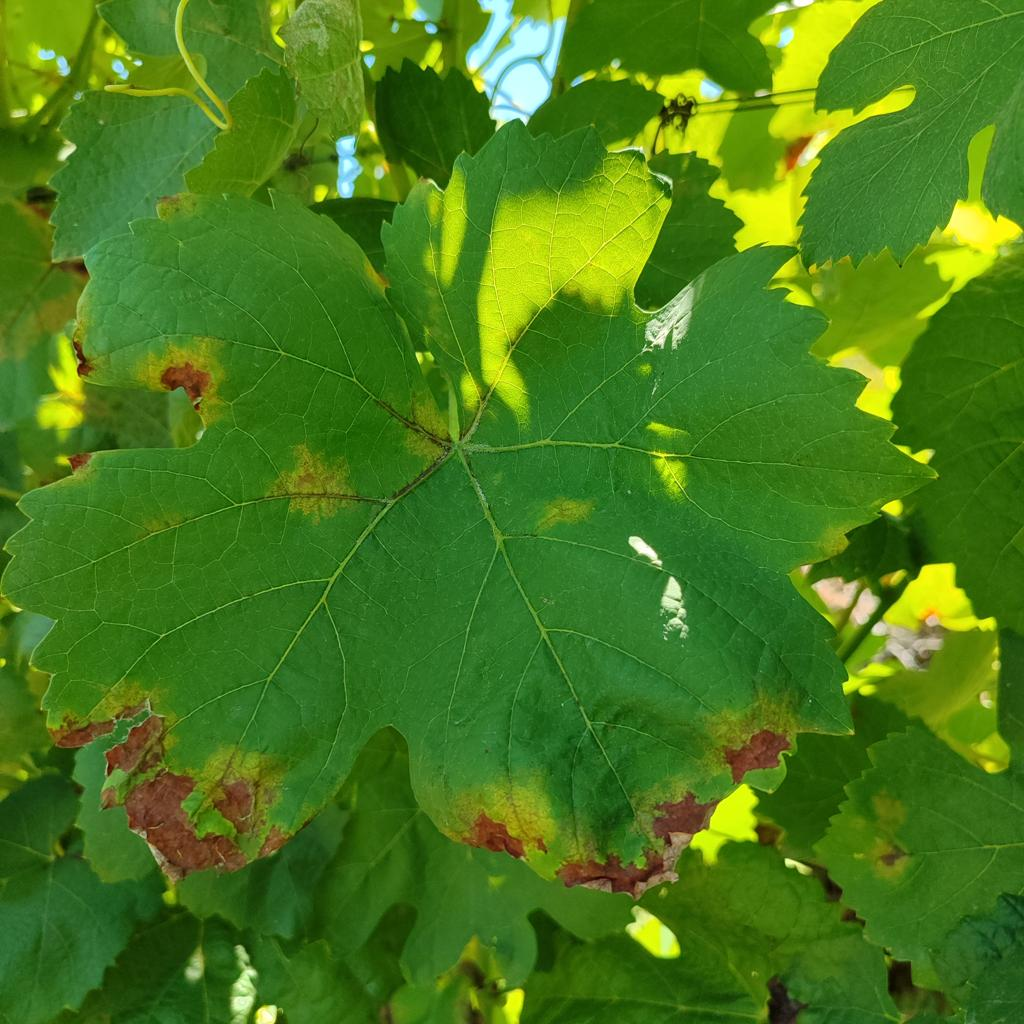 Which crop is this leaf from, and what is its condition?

grapevine, downy mildew
